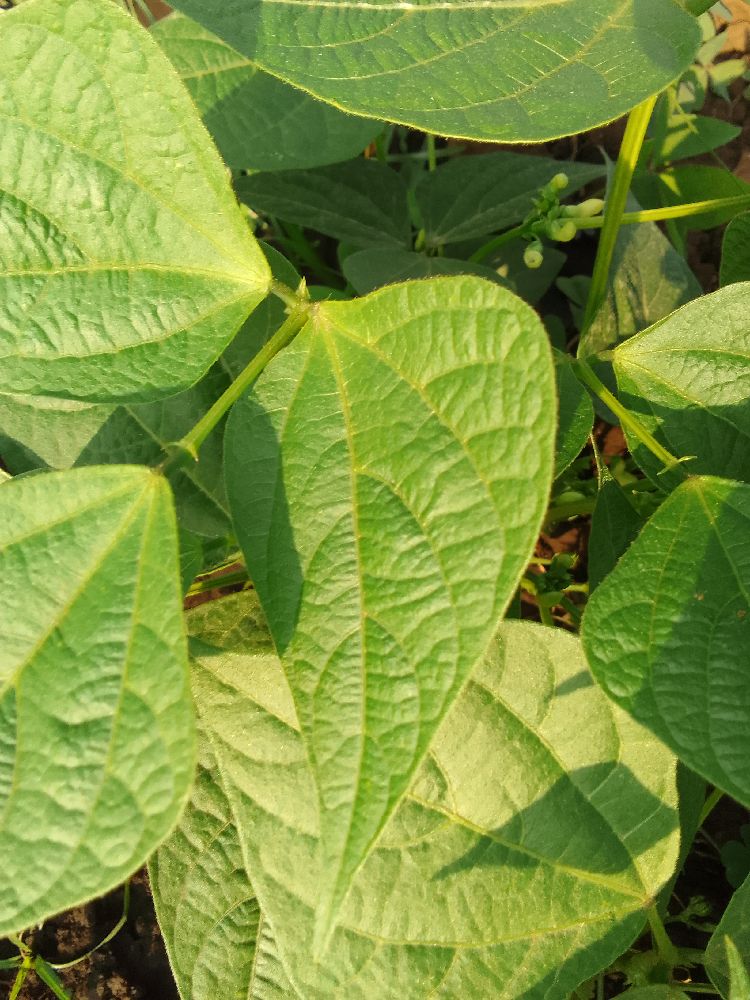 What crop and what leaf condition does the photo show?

common bean, healthy
